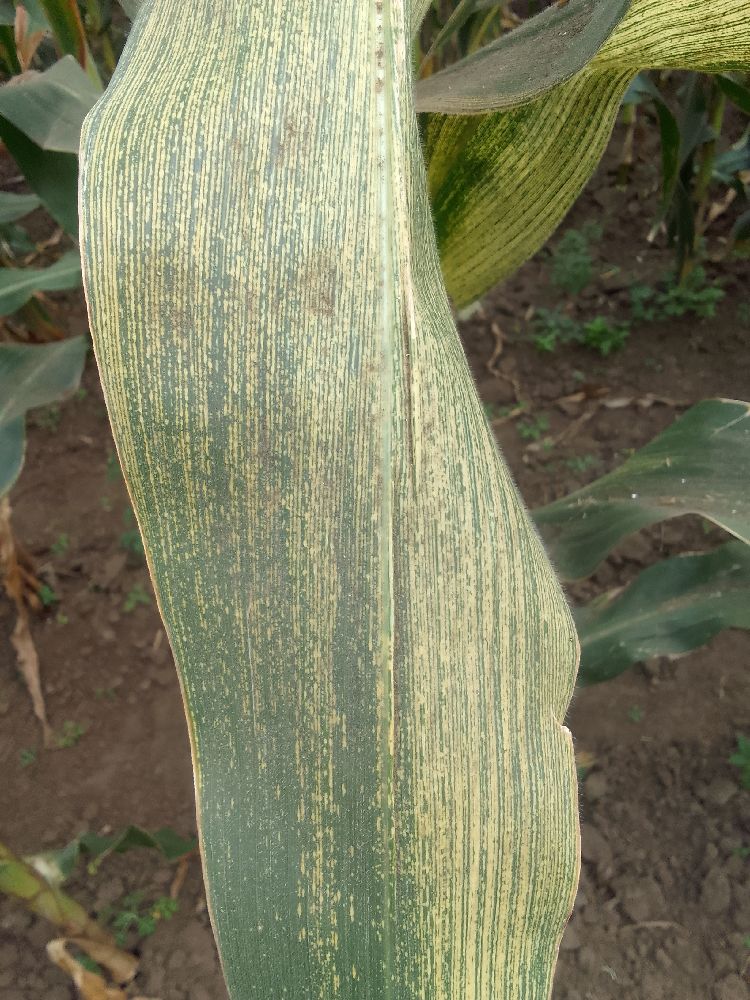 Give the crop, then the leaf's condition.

maize, maize streak virus
